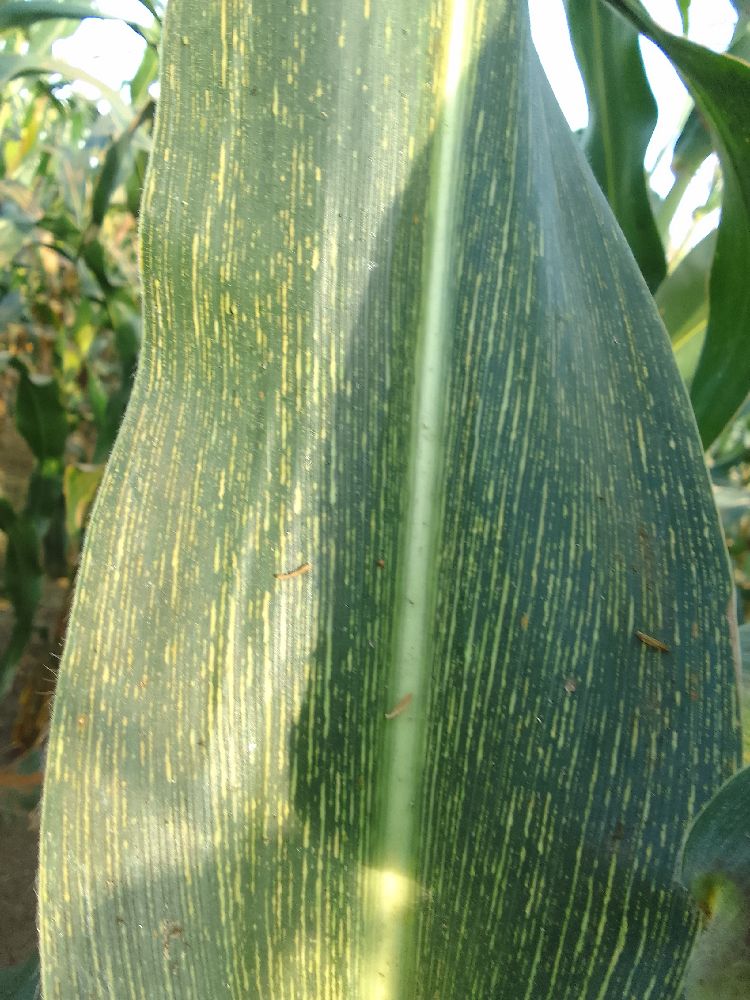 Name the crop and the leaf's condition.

maize, maize streak virus
